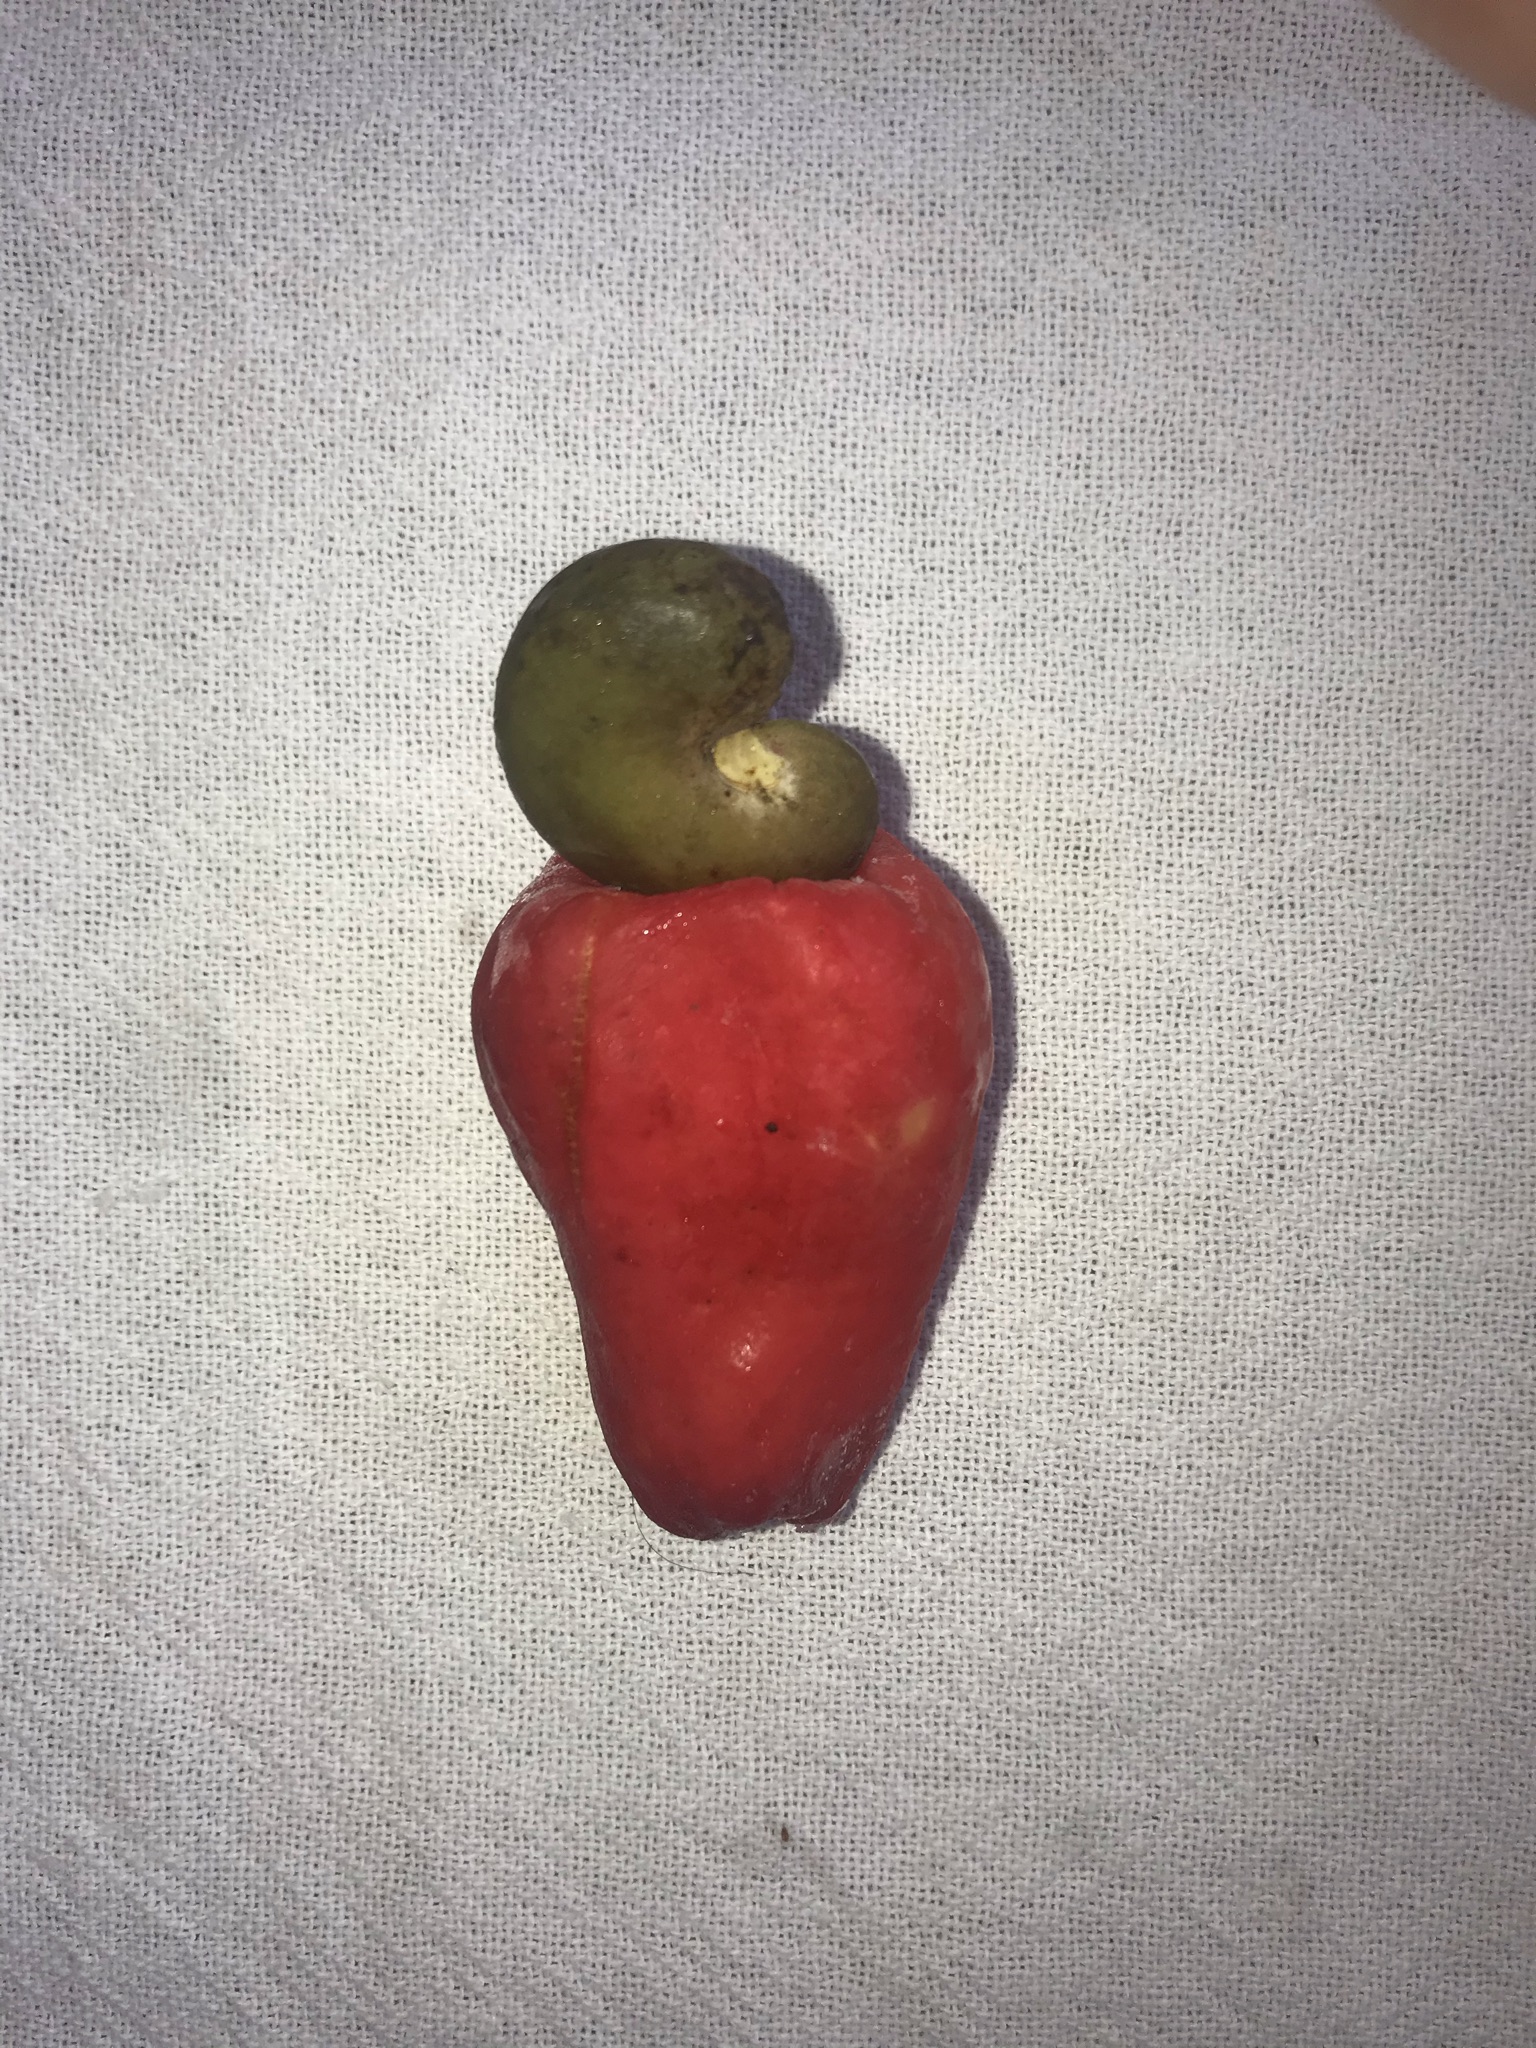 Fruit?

caju vermelho
